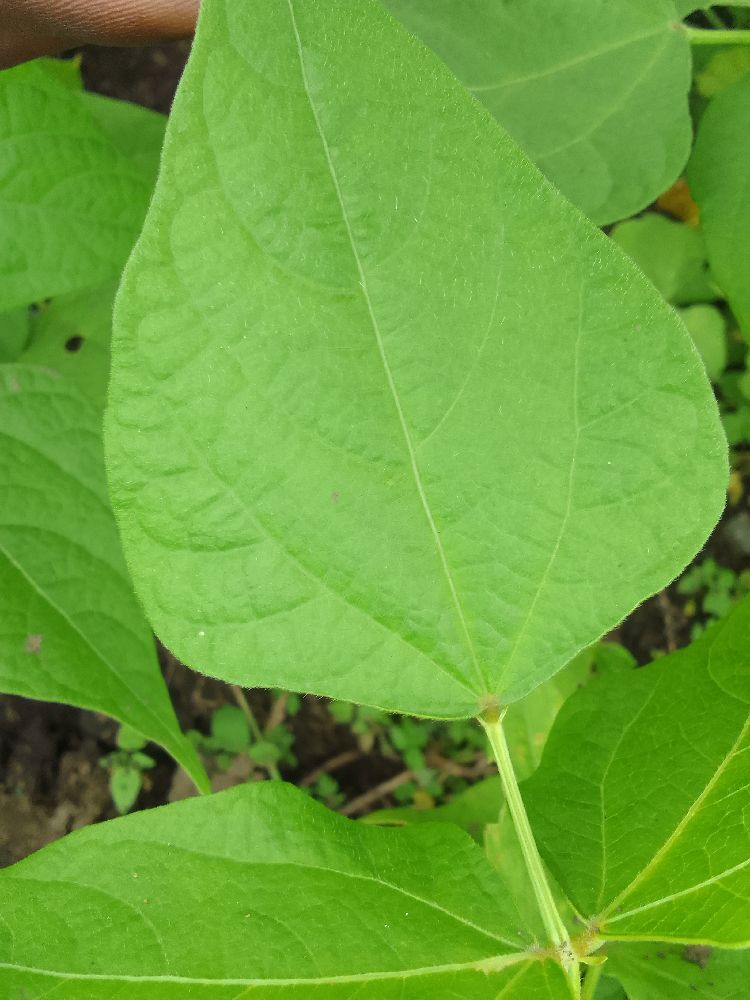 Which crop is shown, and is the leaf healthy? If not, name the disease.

common bean, healthy
